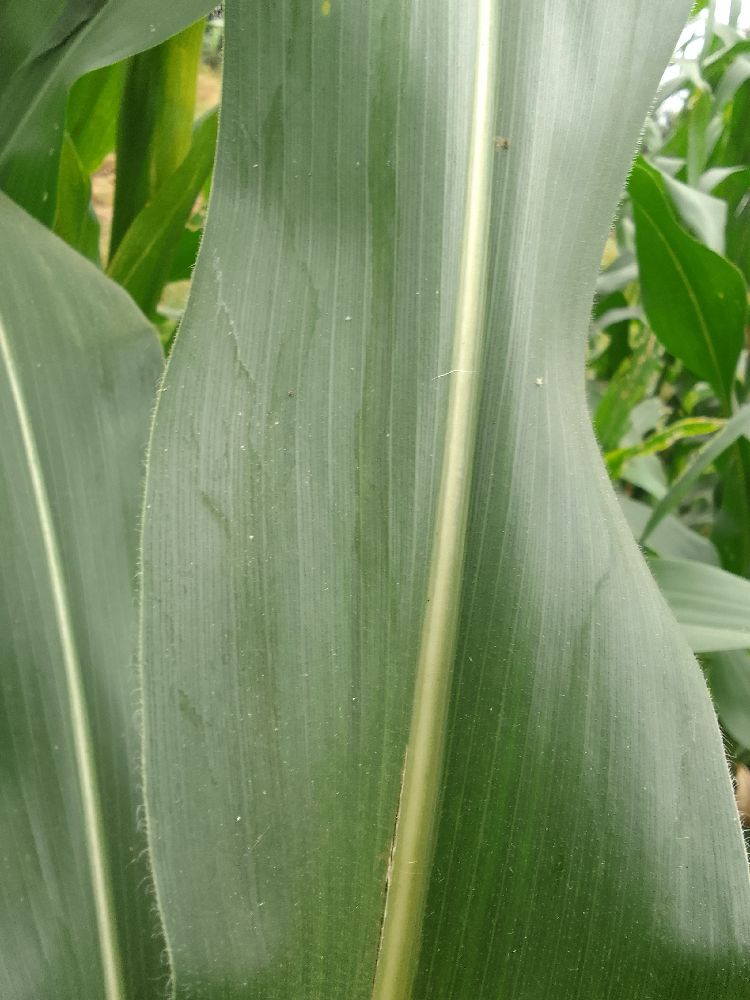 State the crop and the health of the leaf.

maize, healthy
